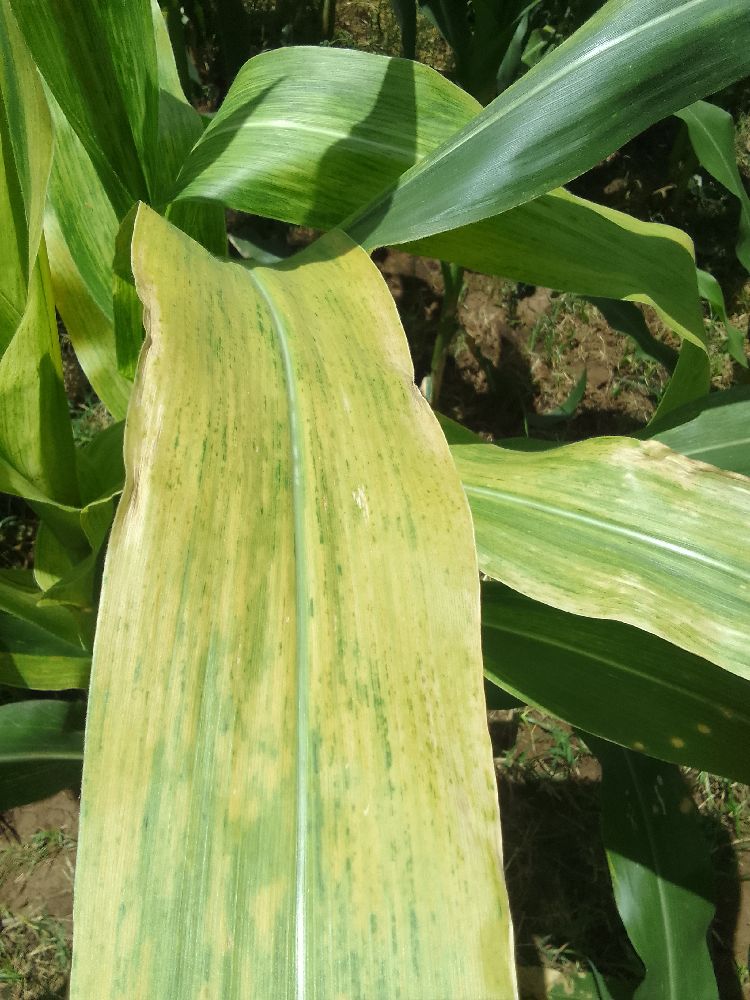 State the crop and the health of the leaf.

maize, maize lethal necrosis
